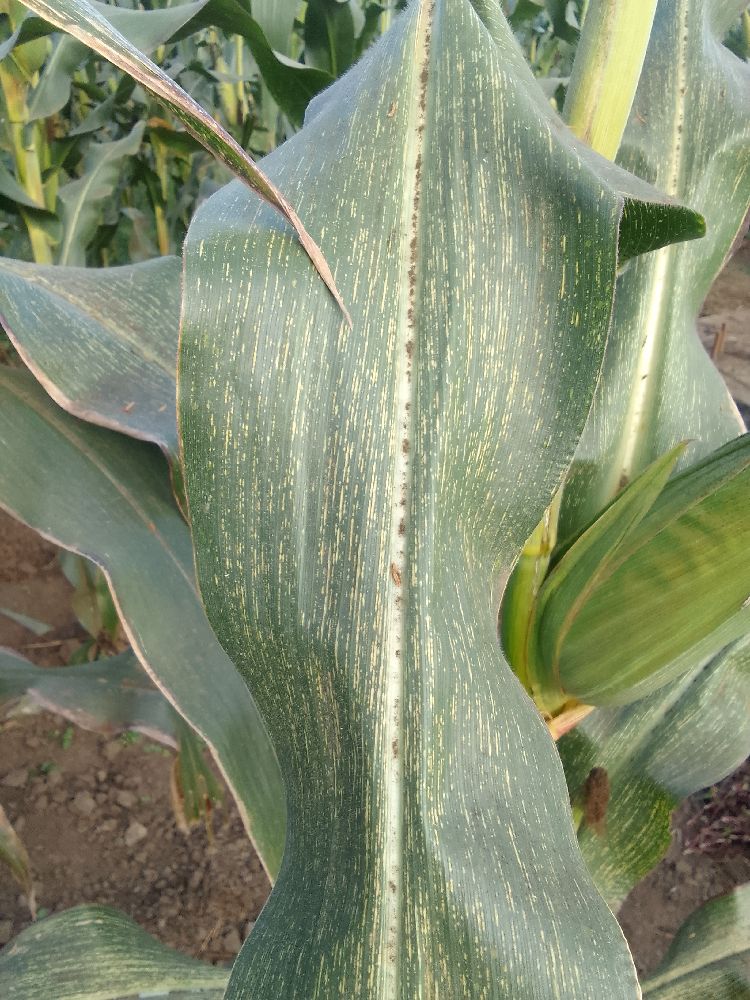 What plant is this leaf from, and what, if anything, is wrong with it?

maize, maize streak virus
